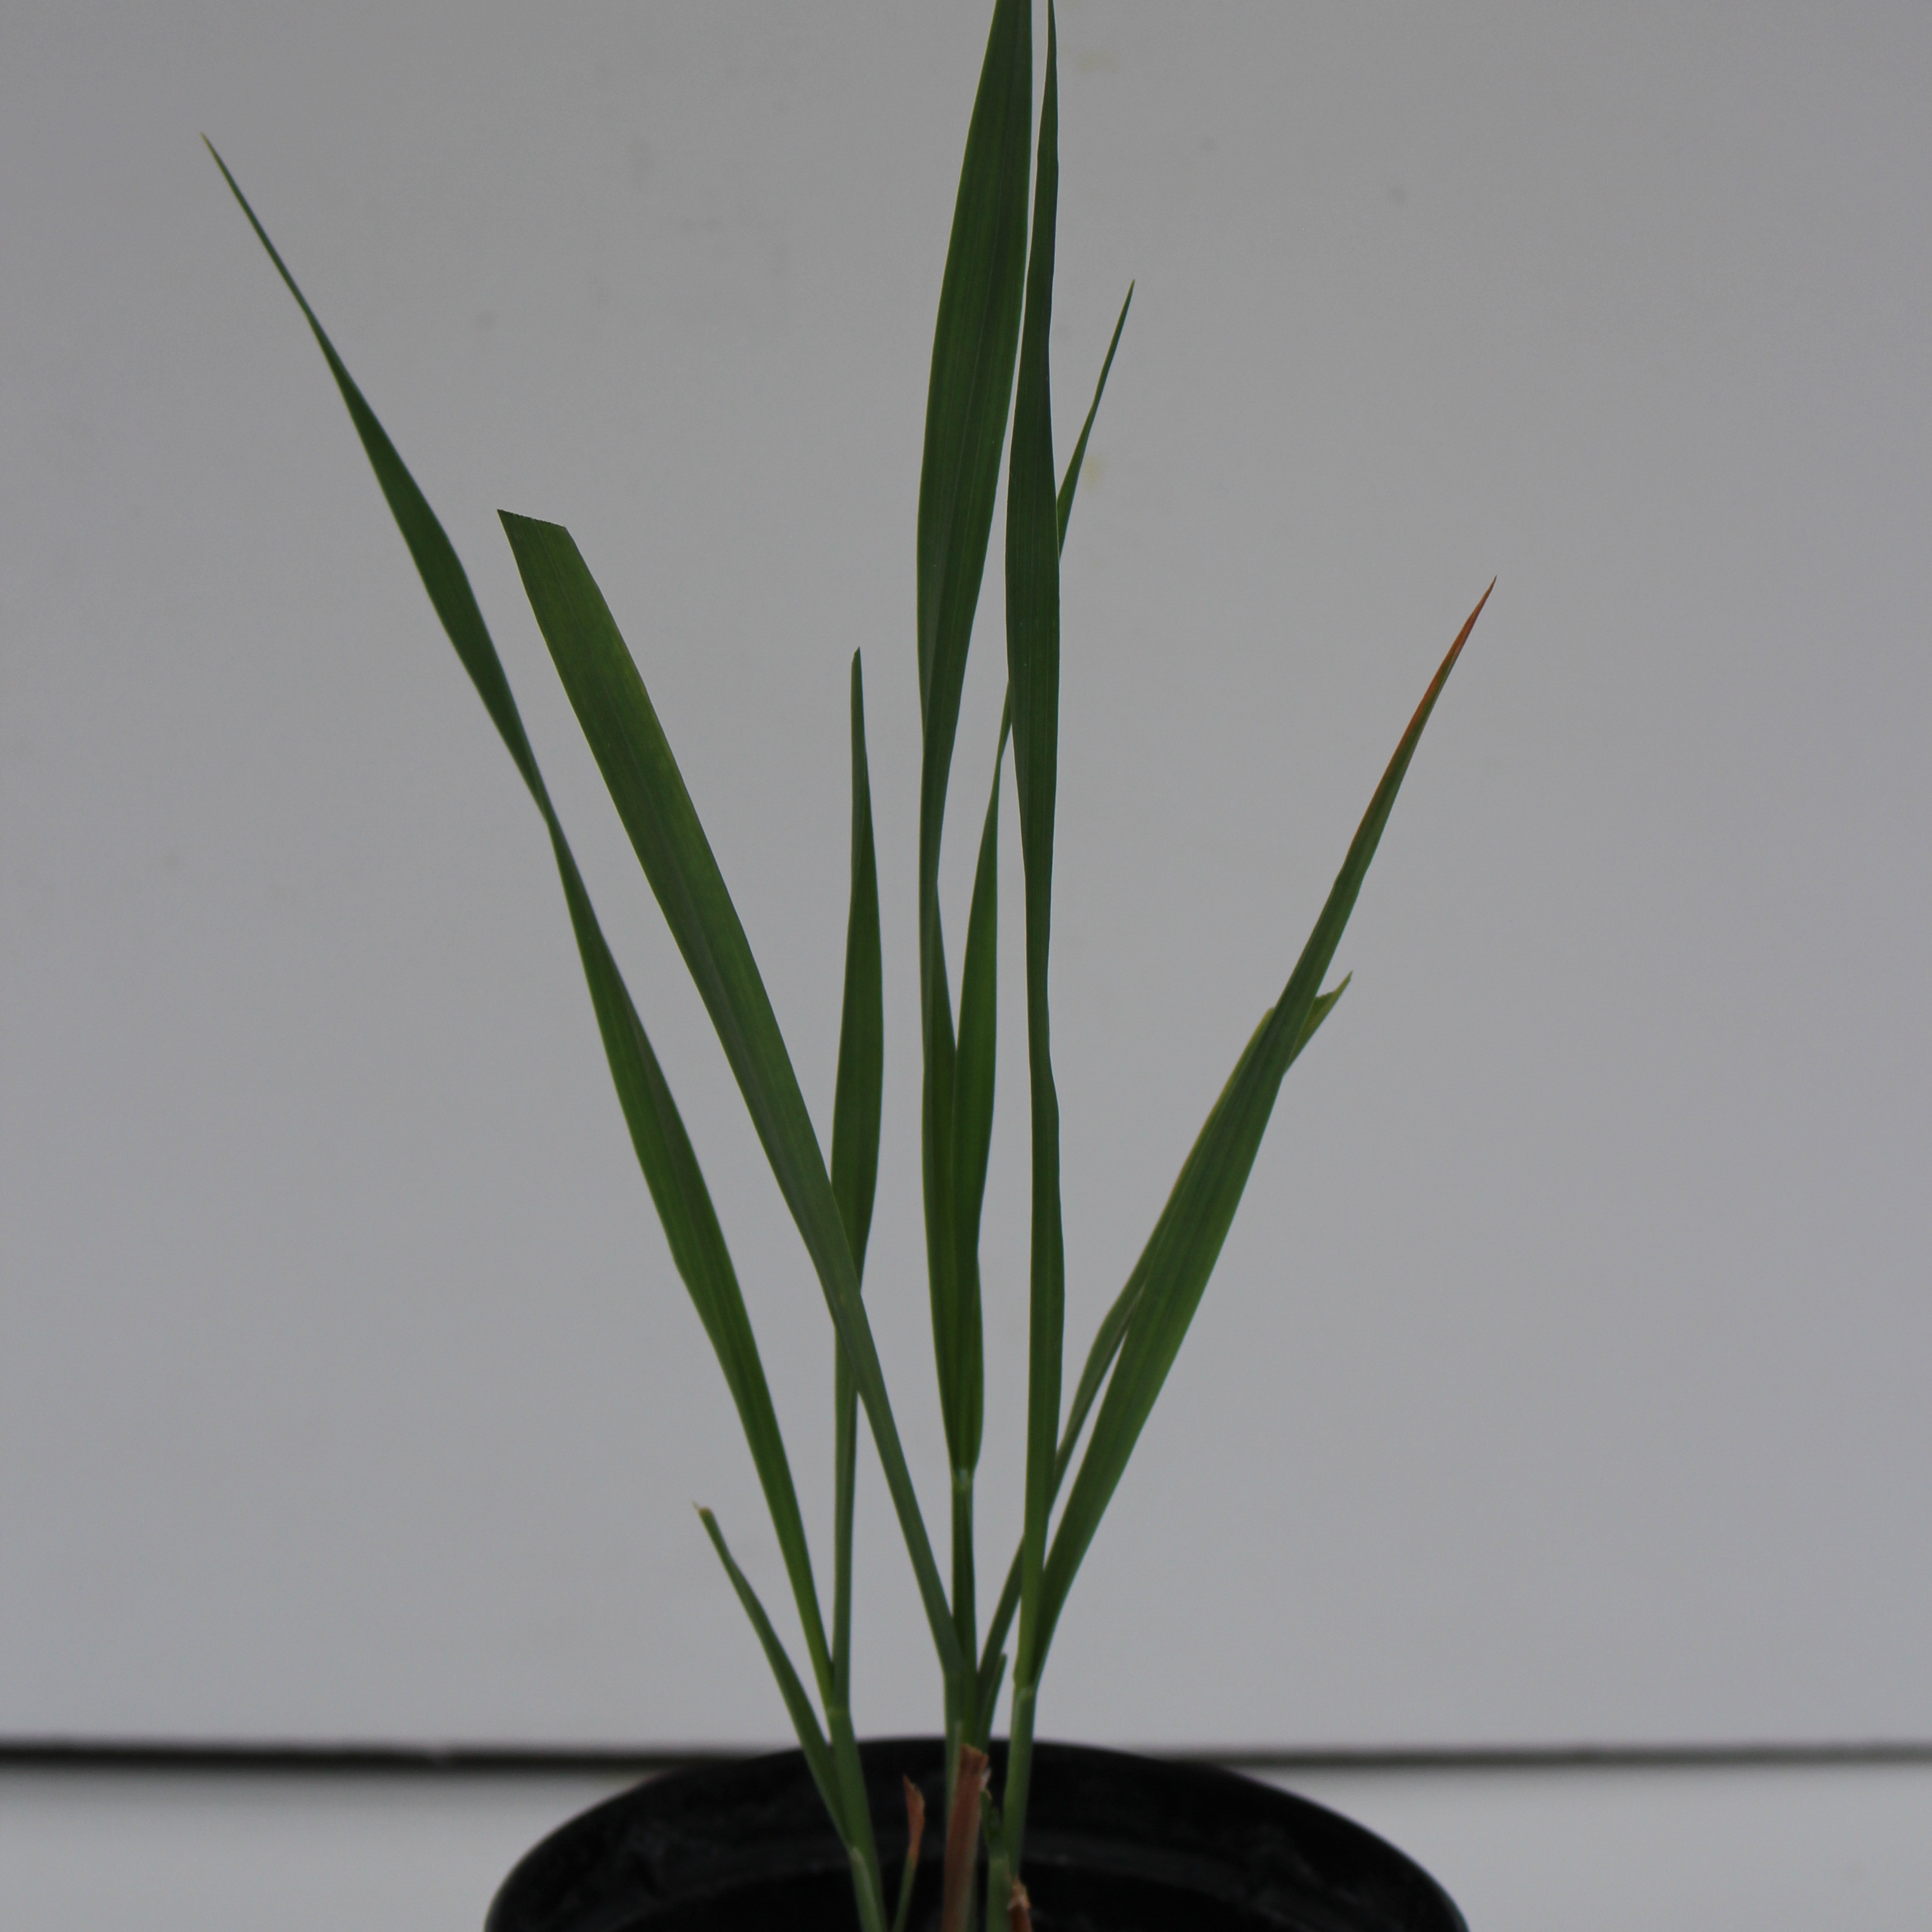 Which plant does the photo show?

Avena sterilis
